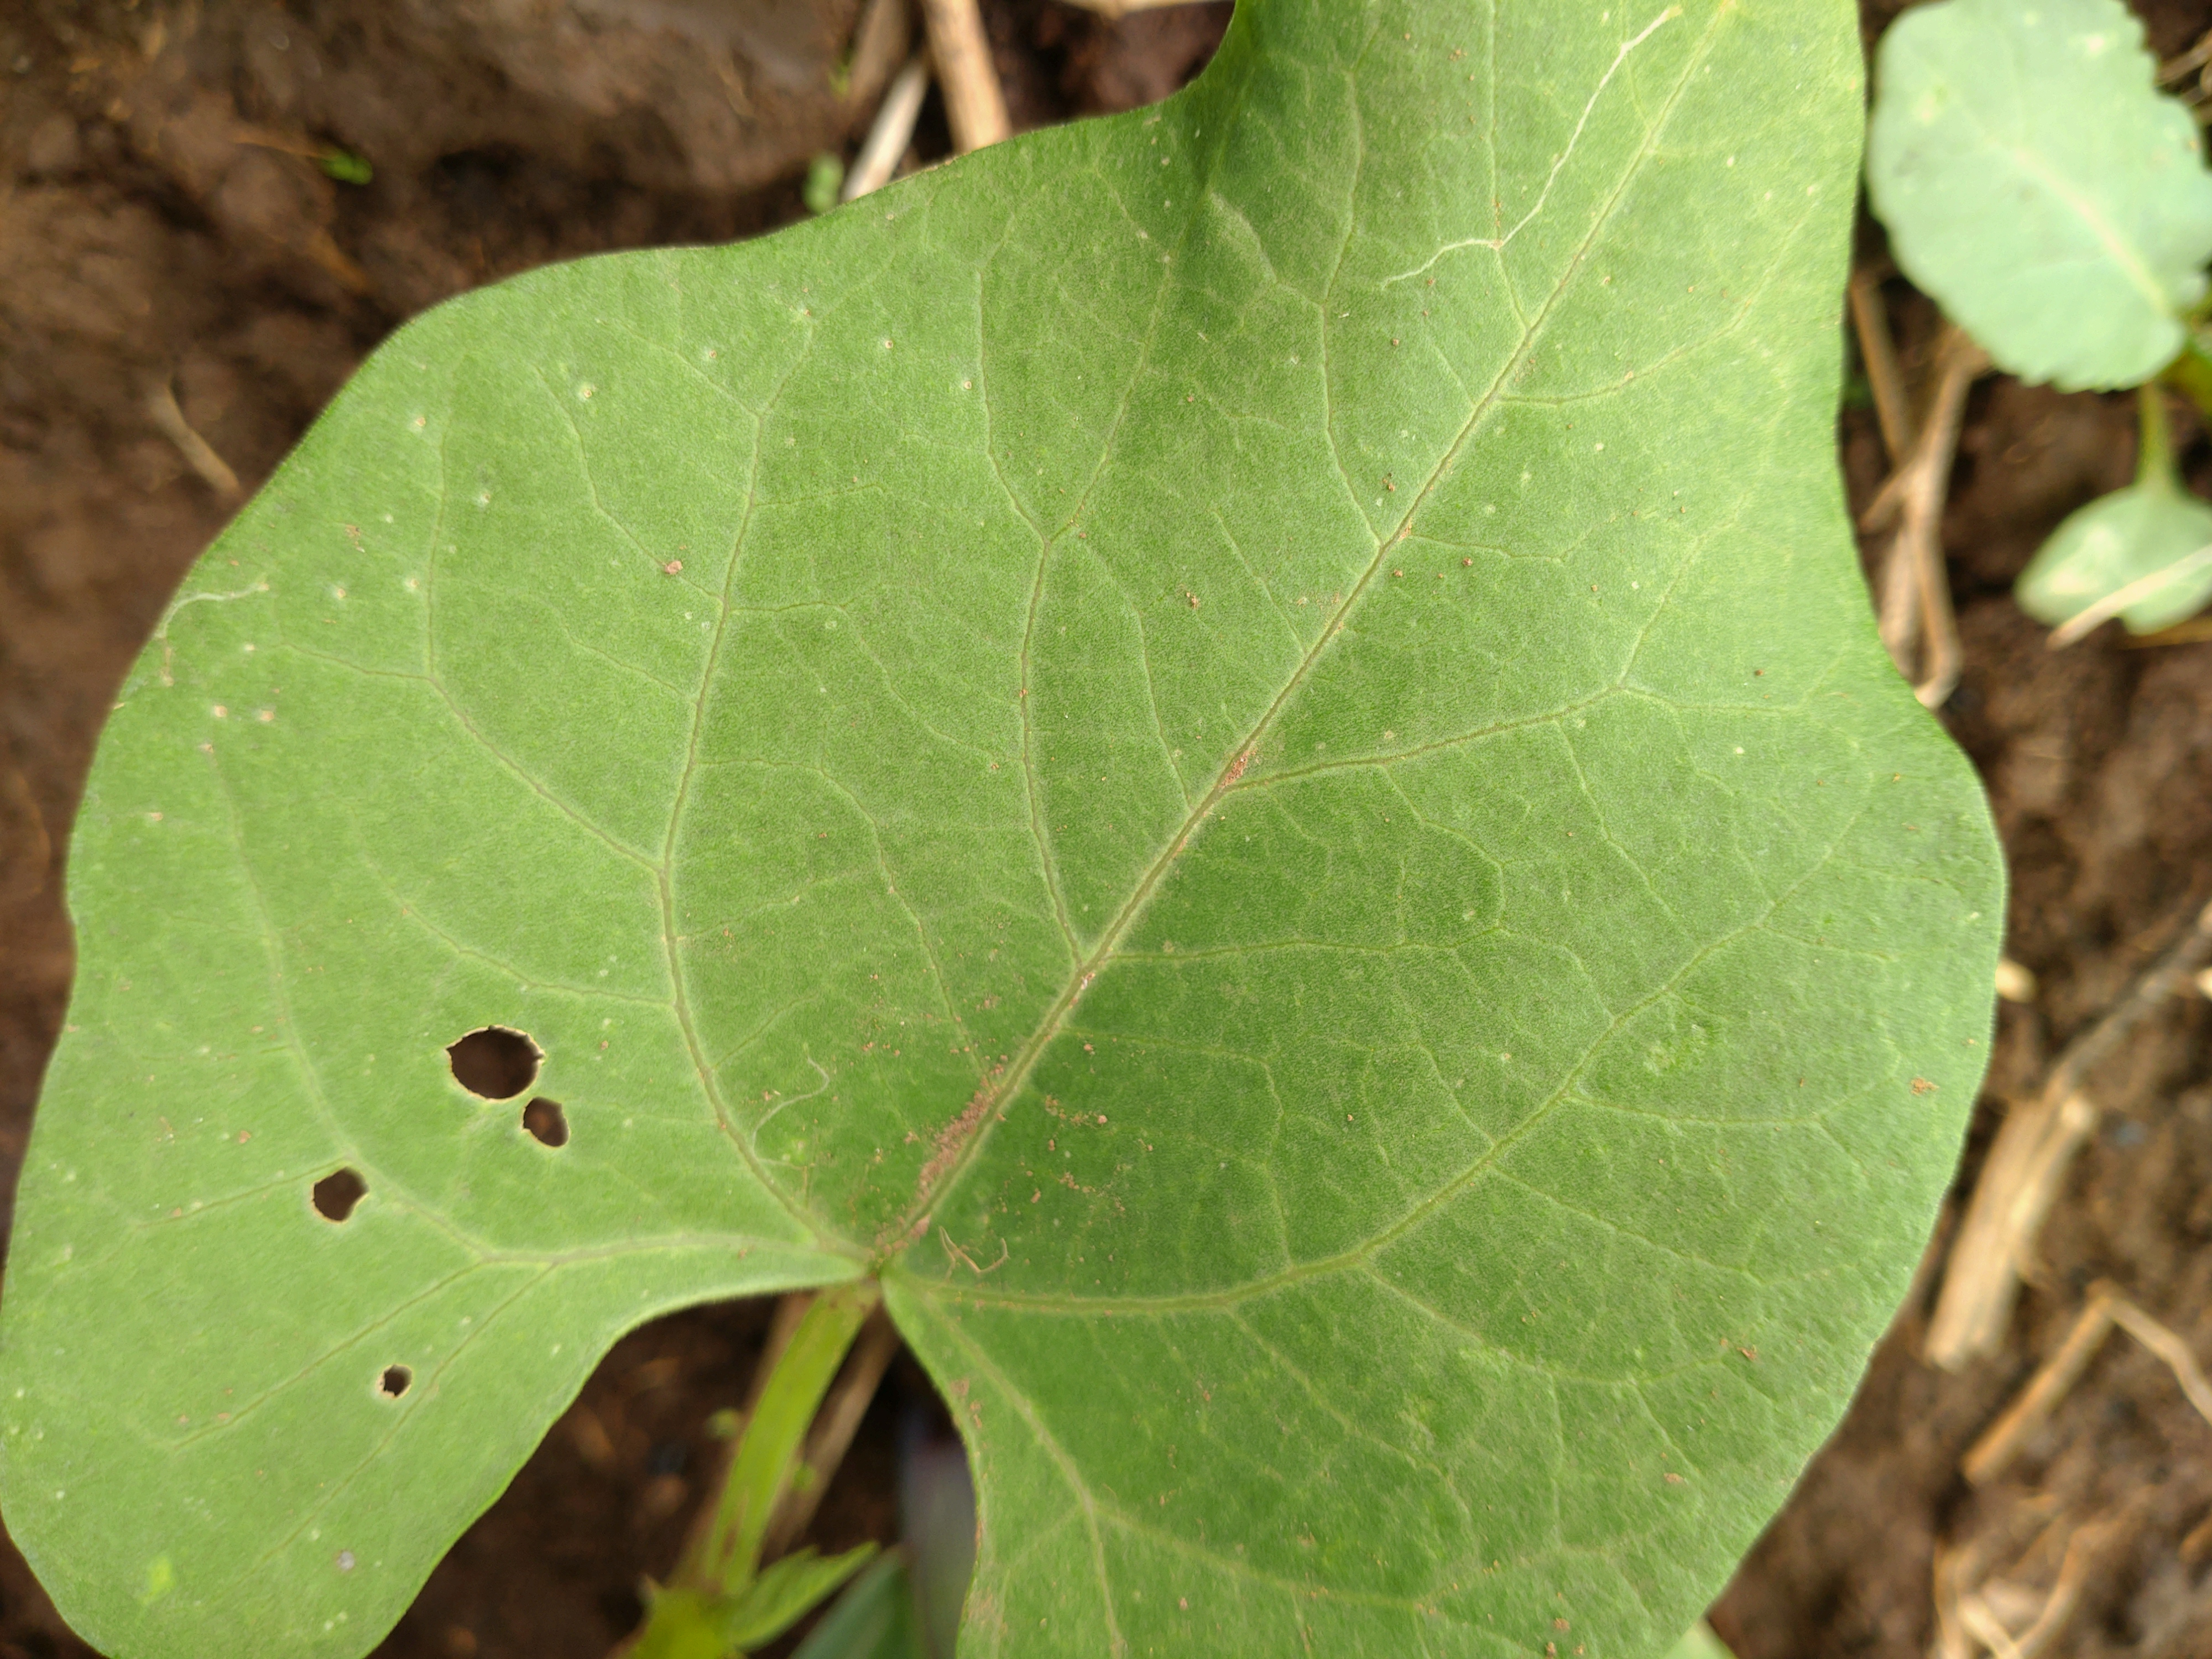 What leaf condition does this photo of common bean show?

healthy
